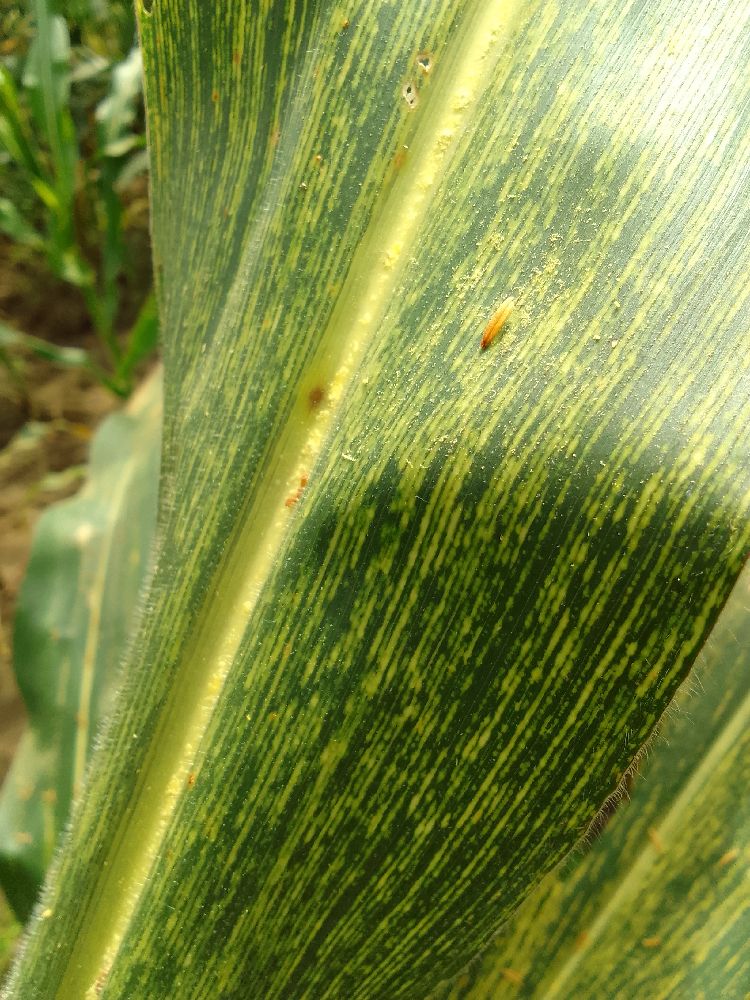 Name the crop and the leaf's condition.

maize, maize streak virus
